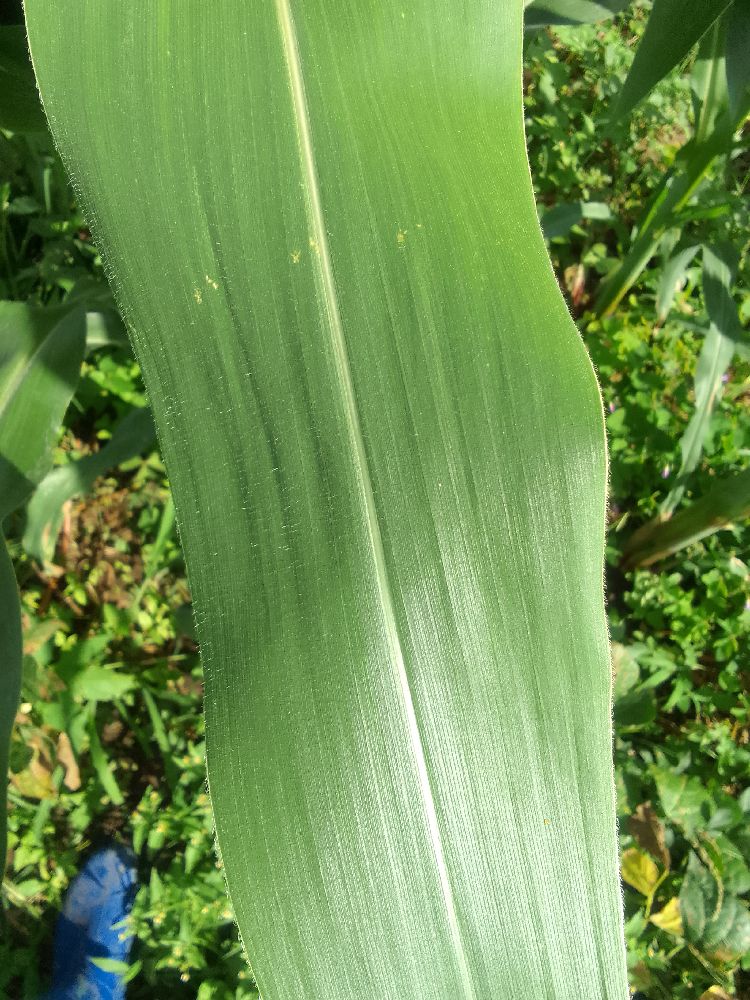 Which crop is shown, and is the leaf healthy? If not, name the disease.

maize, healthy
